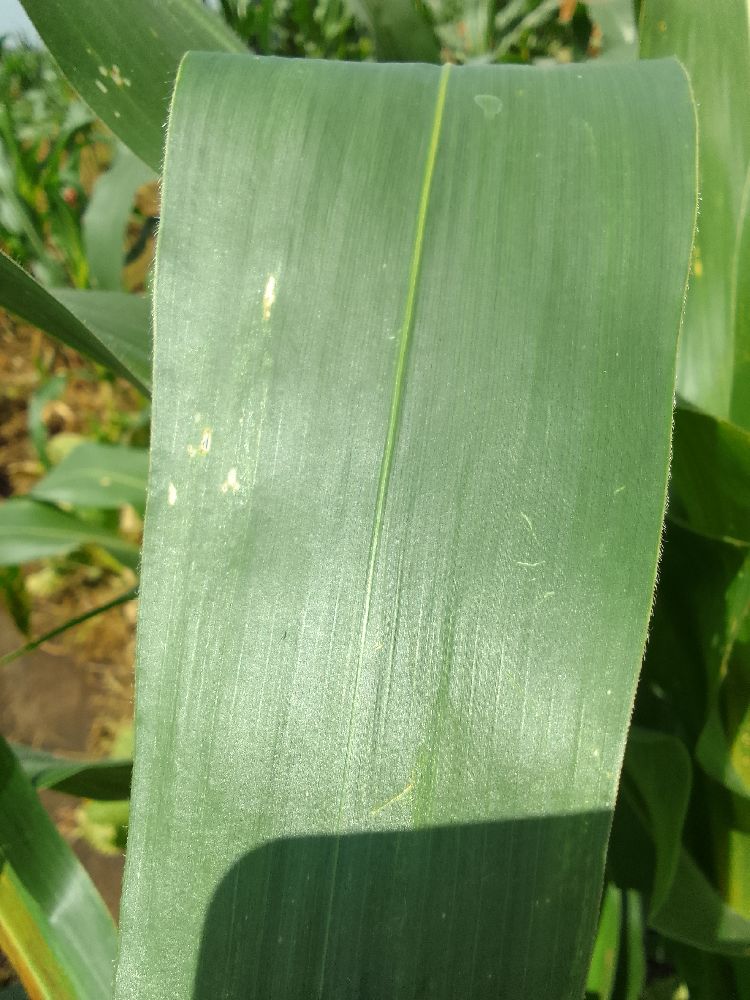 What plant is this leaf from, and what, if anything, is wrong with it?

maize, healthy
